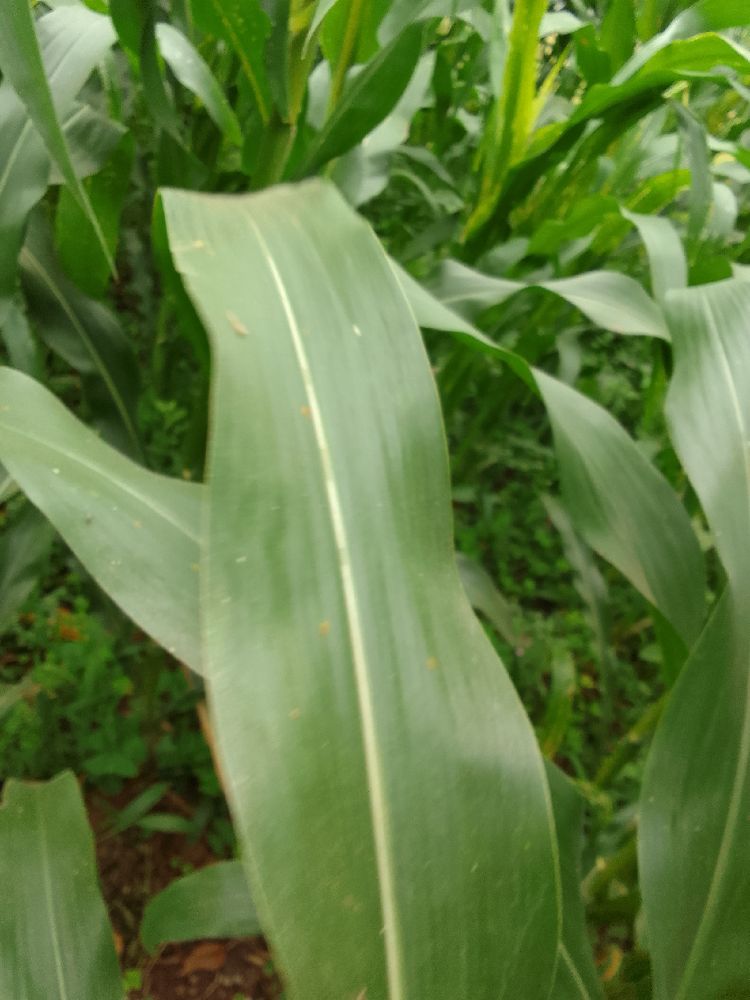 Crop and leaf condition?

maize, healthy
